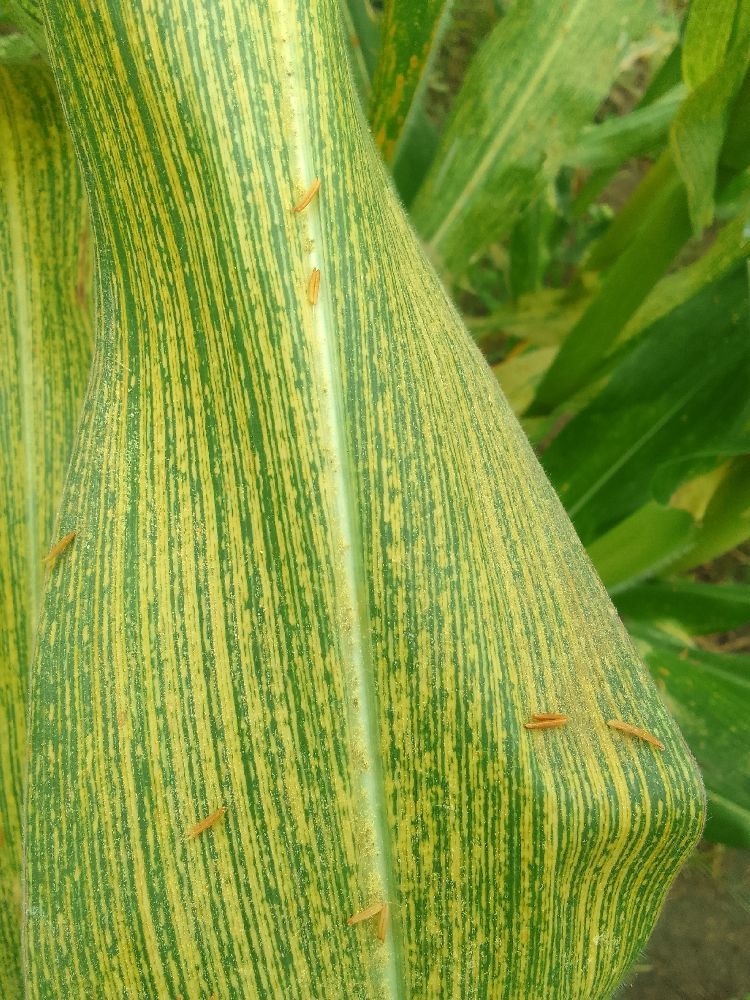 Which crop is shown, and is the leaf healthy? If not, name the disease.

maize, maize streak virus
